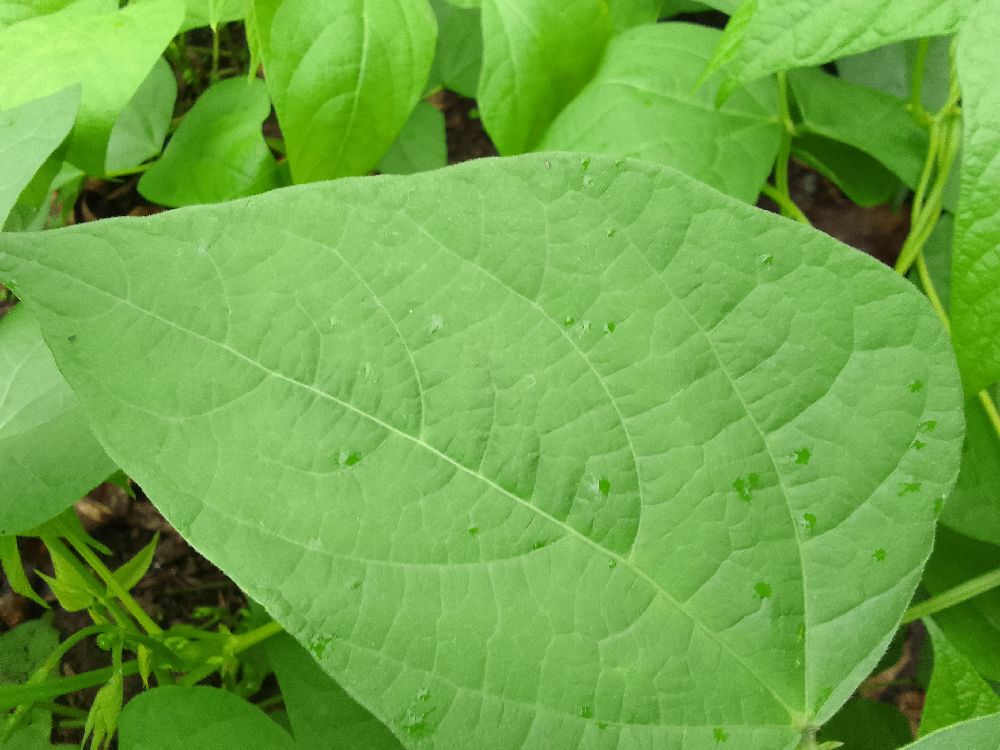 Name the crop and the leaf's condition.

common bean, healthy
